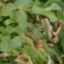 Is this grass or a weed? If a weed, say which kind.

unstructured weed
